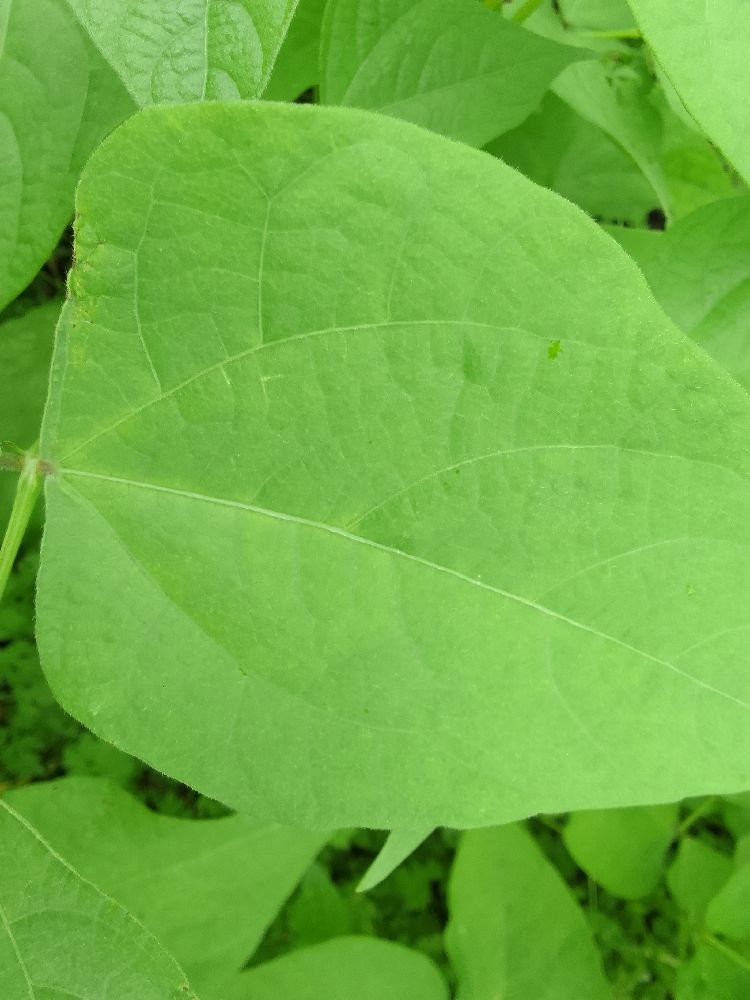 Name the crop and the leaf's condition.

maize, healthy
